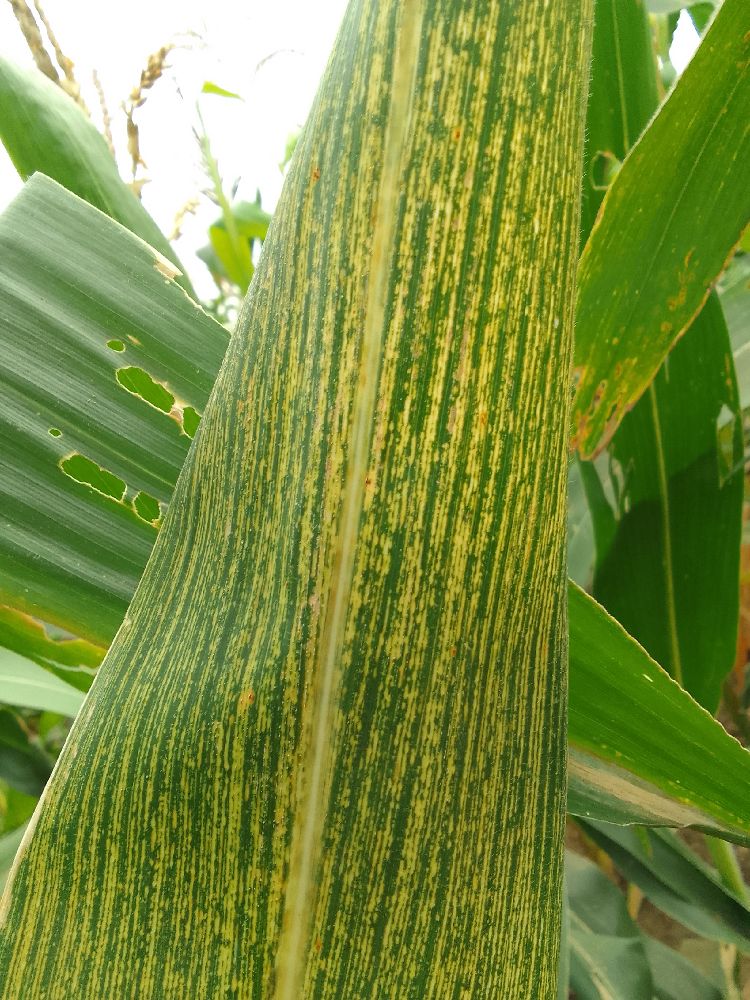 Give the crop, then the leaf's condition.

maize, maize streak virus
